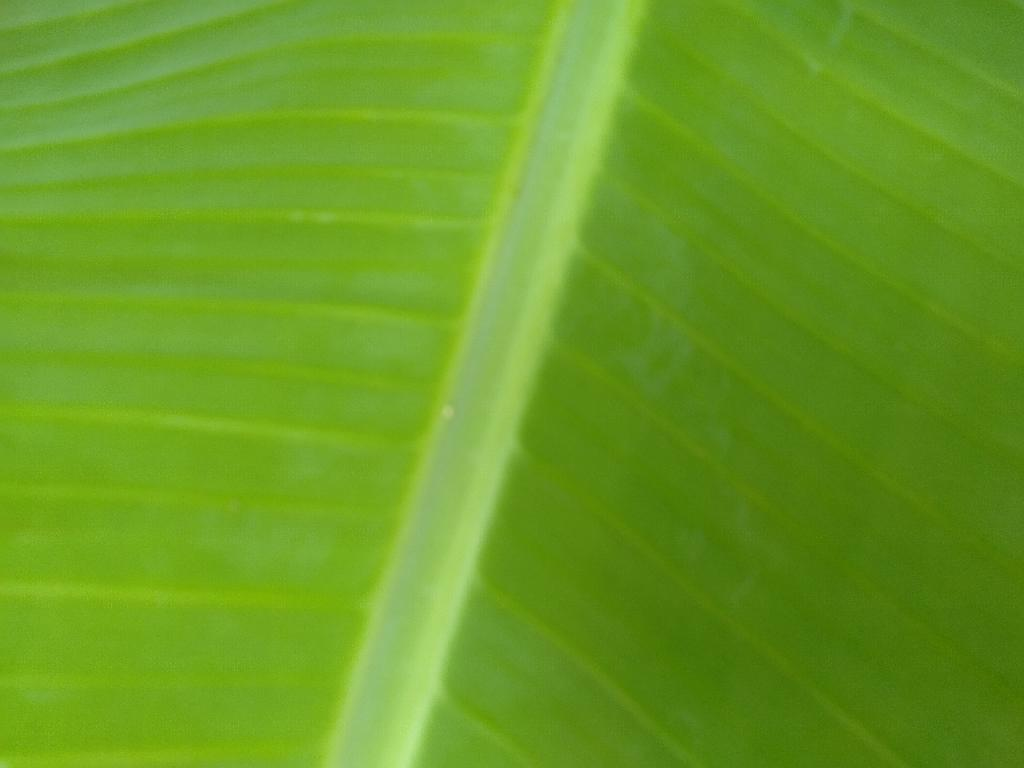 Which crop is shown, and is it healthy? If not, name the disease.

banana, healthy
